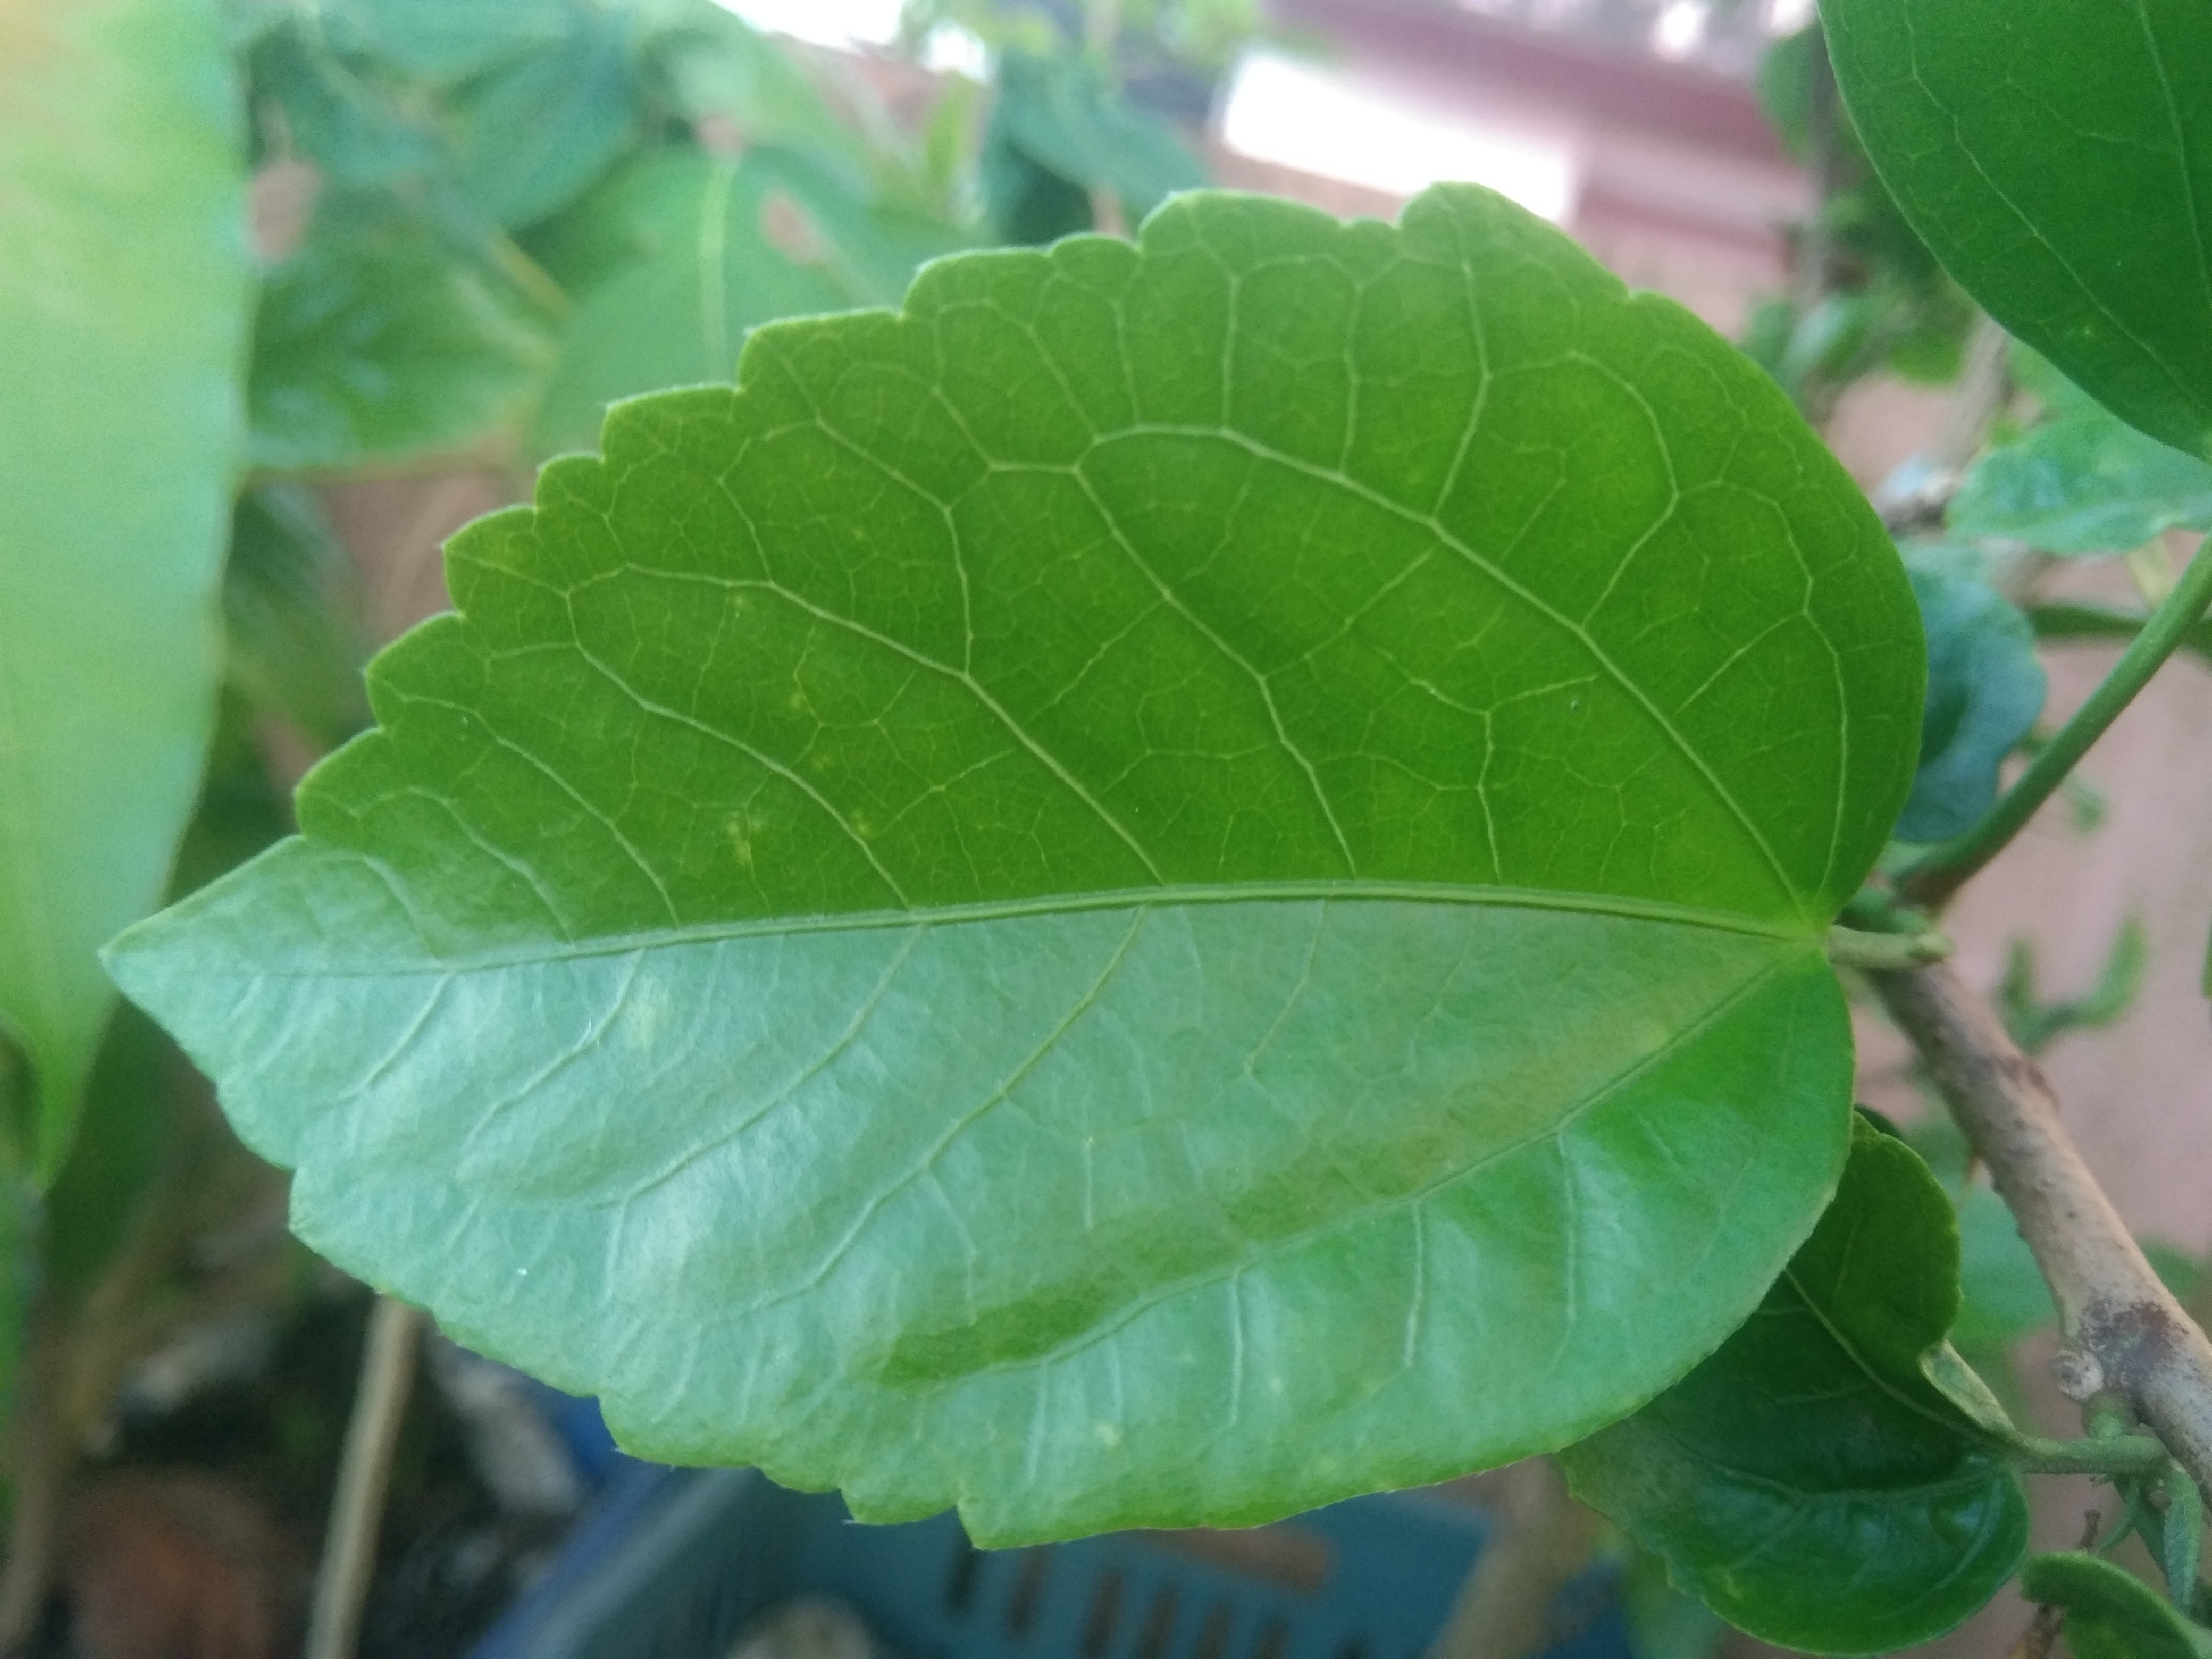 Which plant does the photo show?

hibiscus
